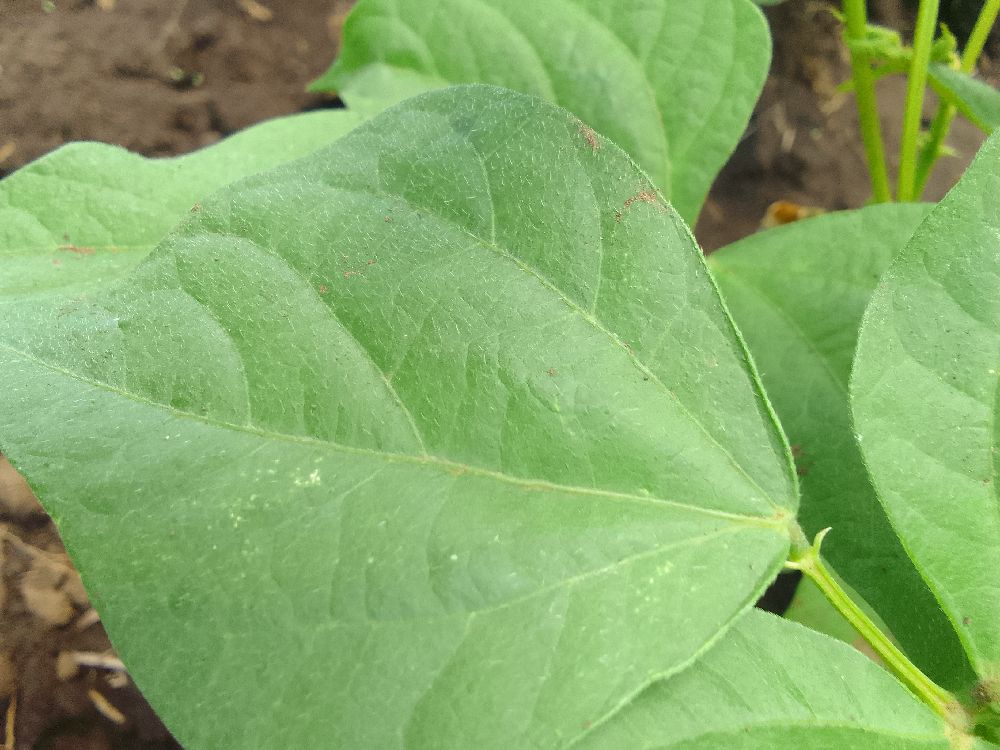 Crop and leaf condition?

common bean, healthy
